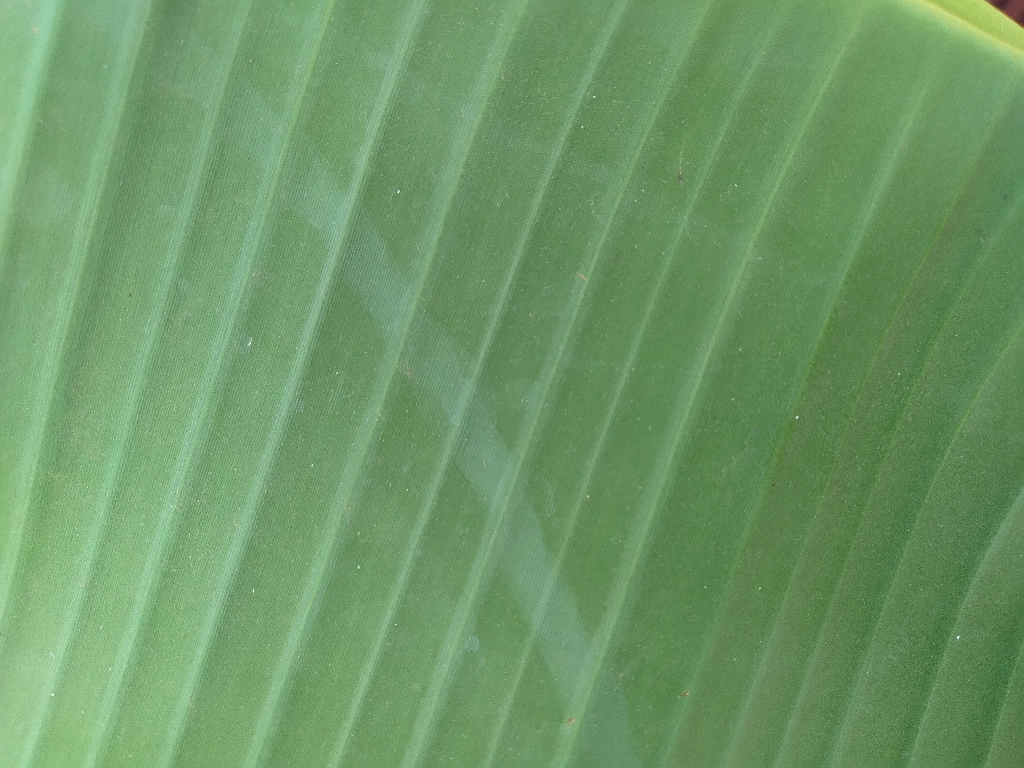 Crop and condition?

banana, healthy
